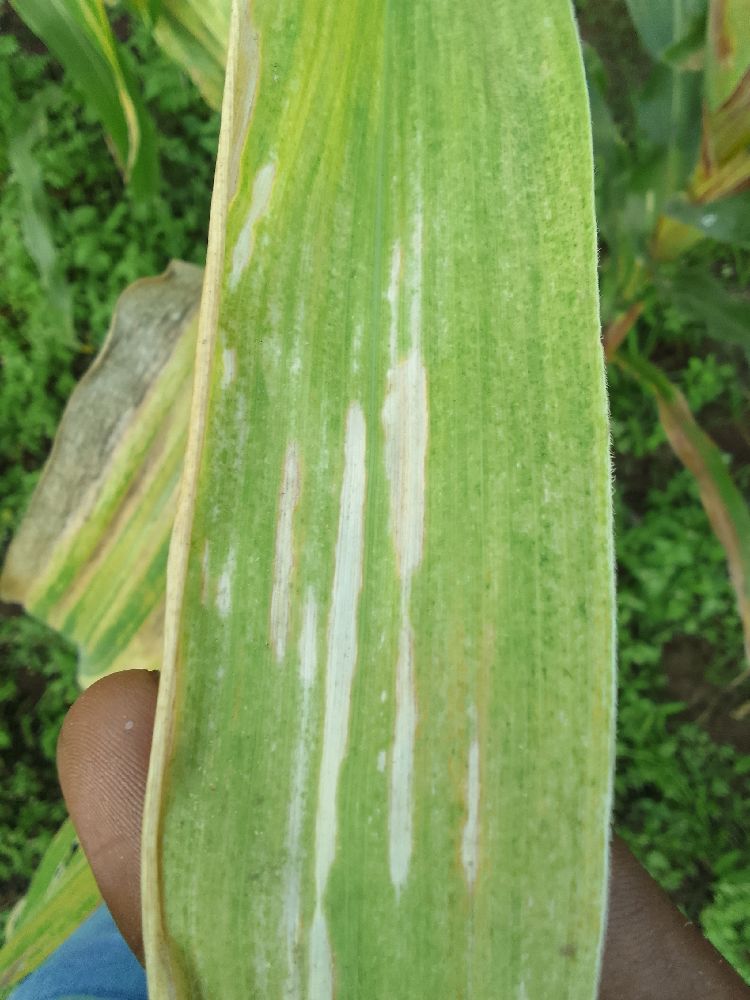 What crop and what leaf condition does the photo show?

maize, maize lethal necrosis
